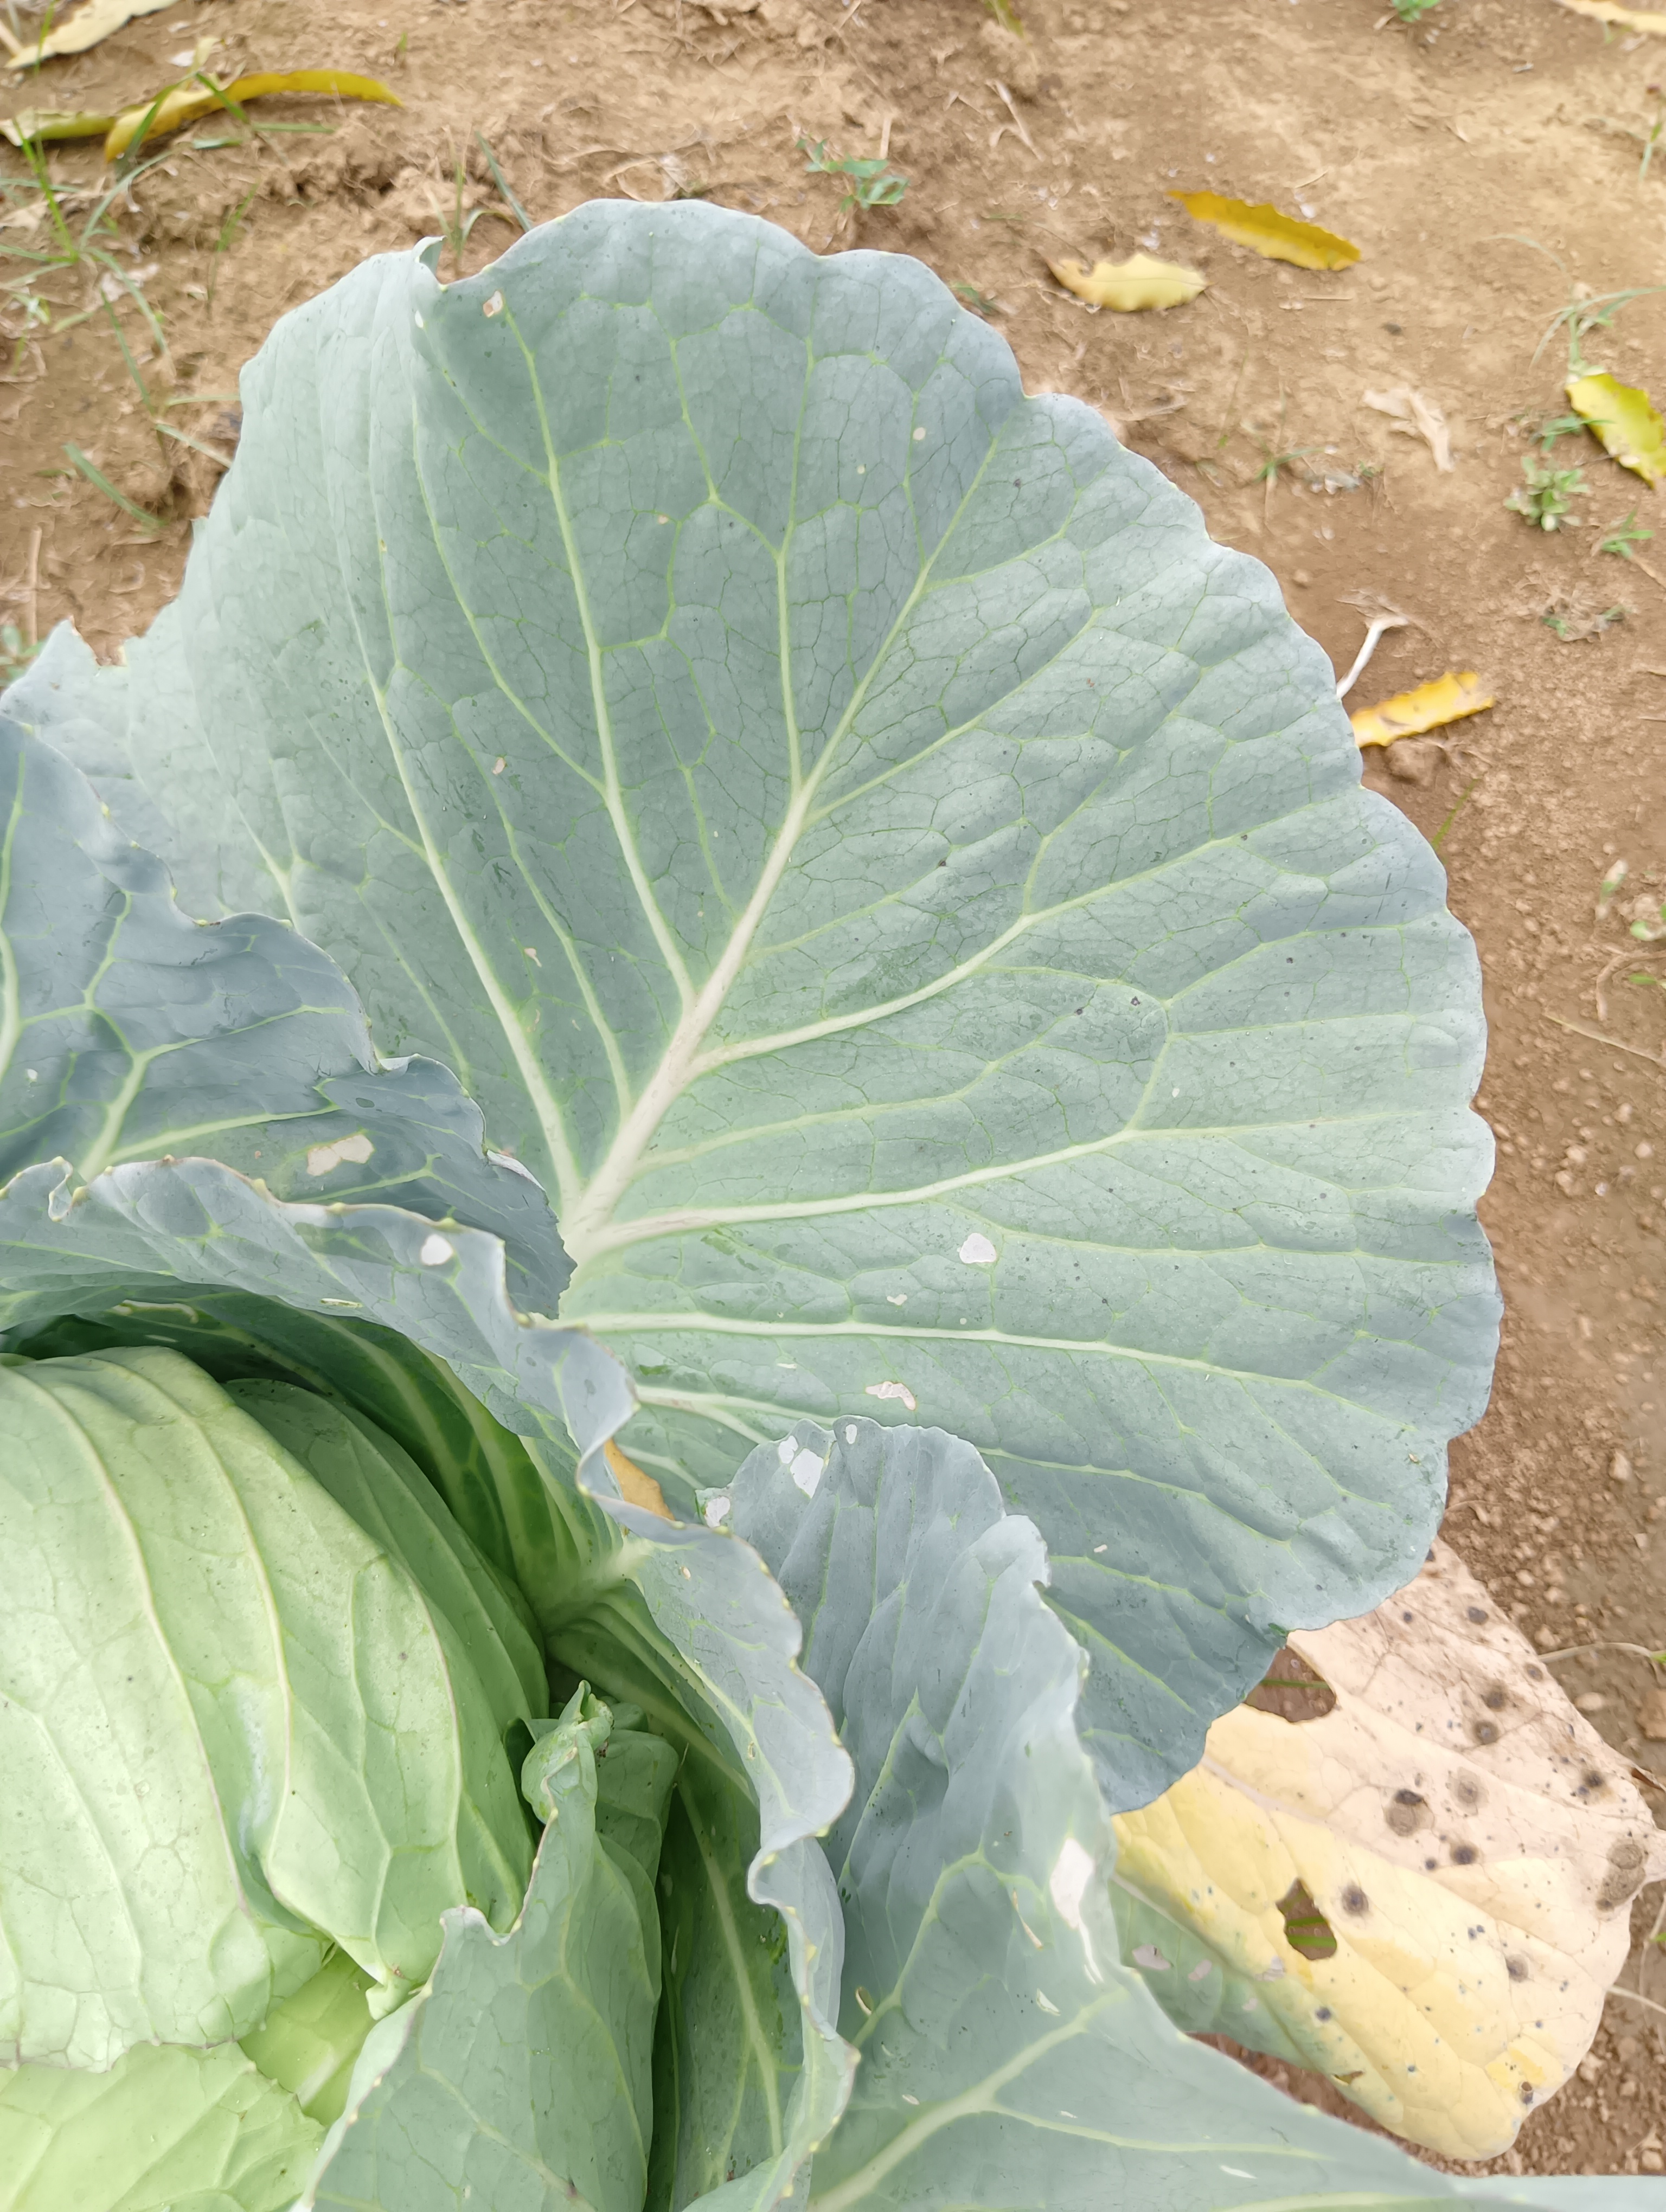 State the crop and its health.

cabbage, healthy
